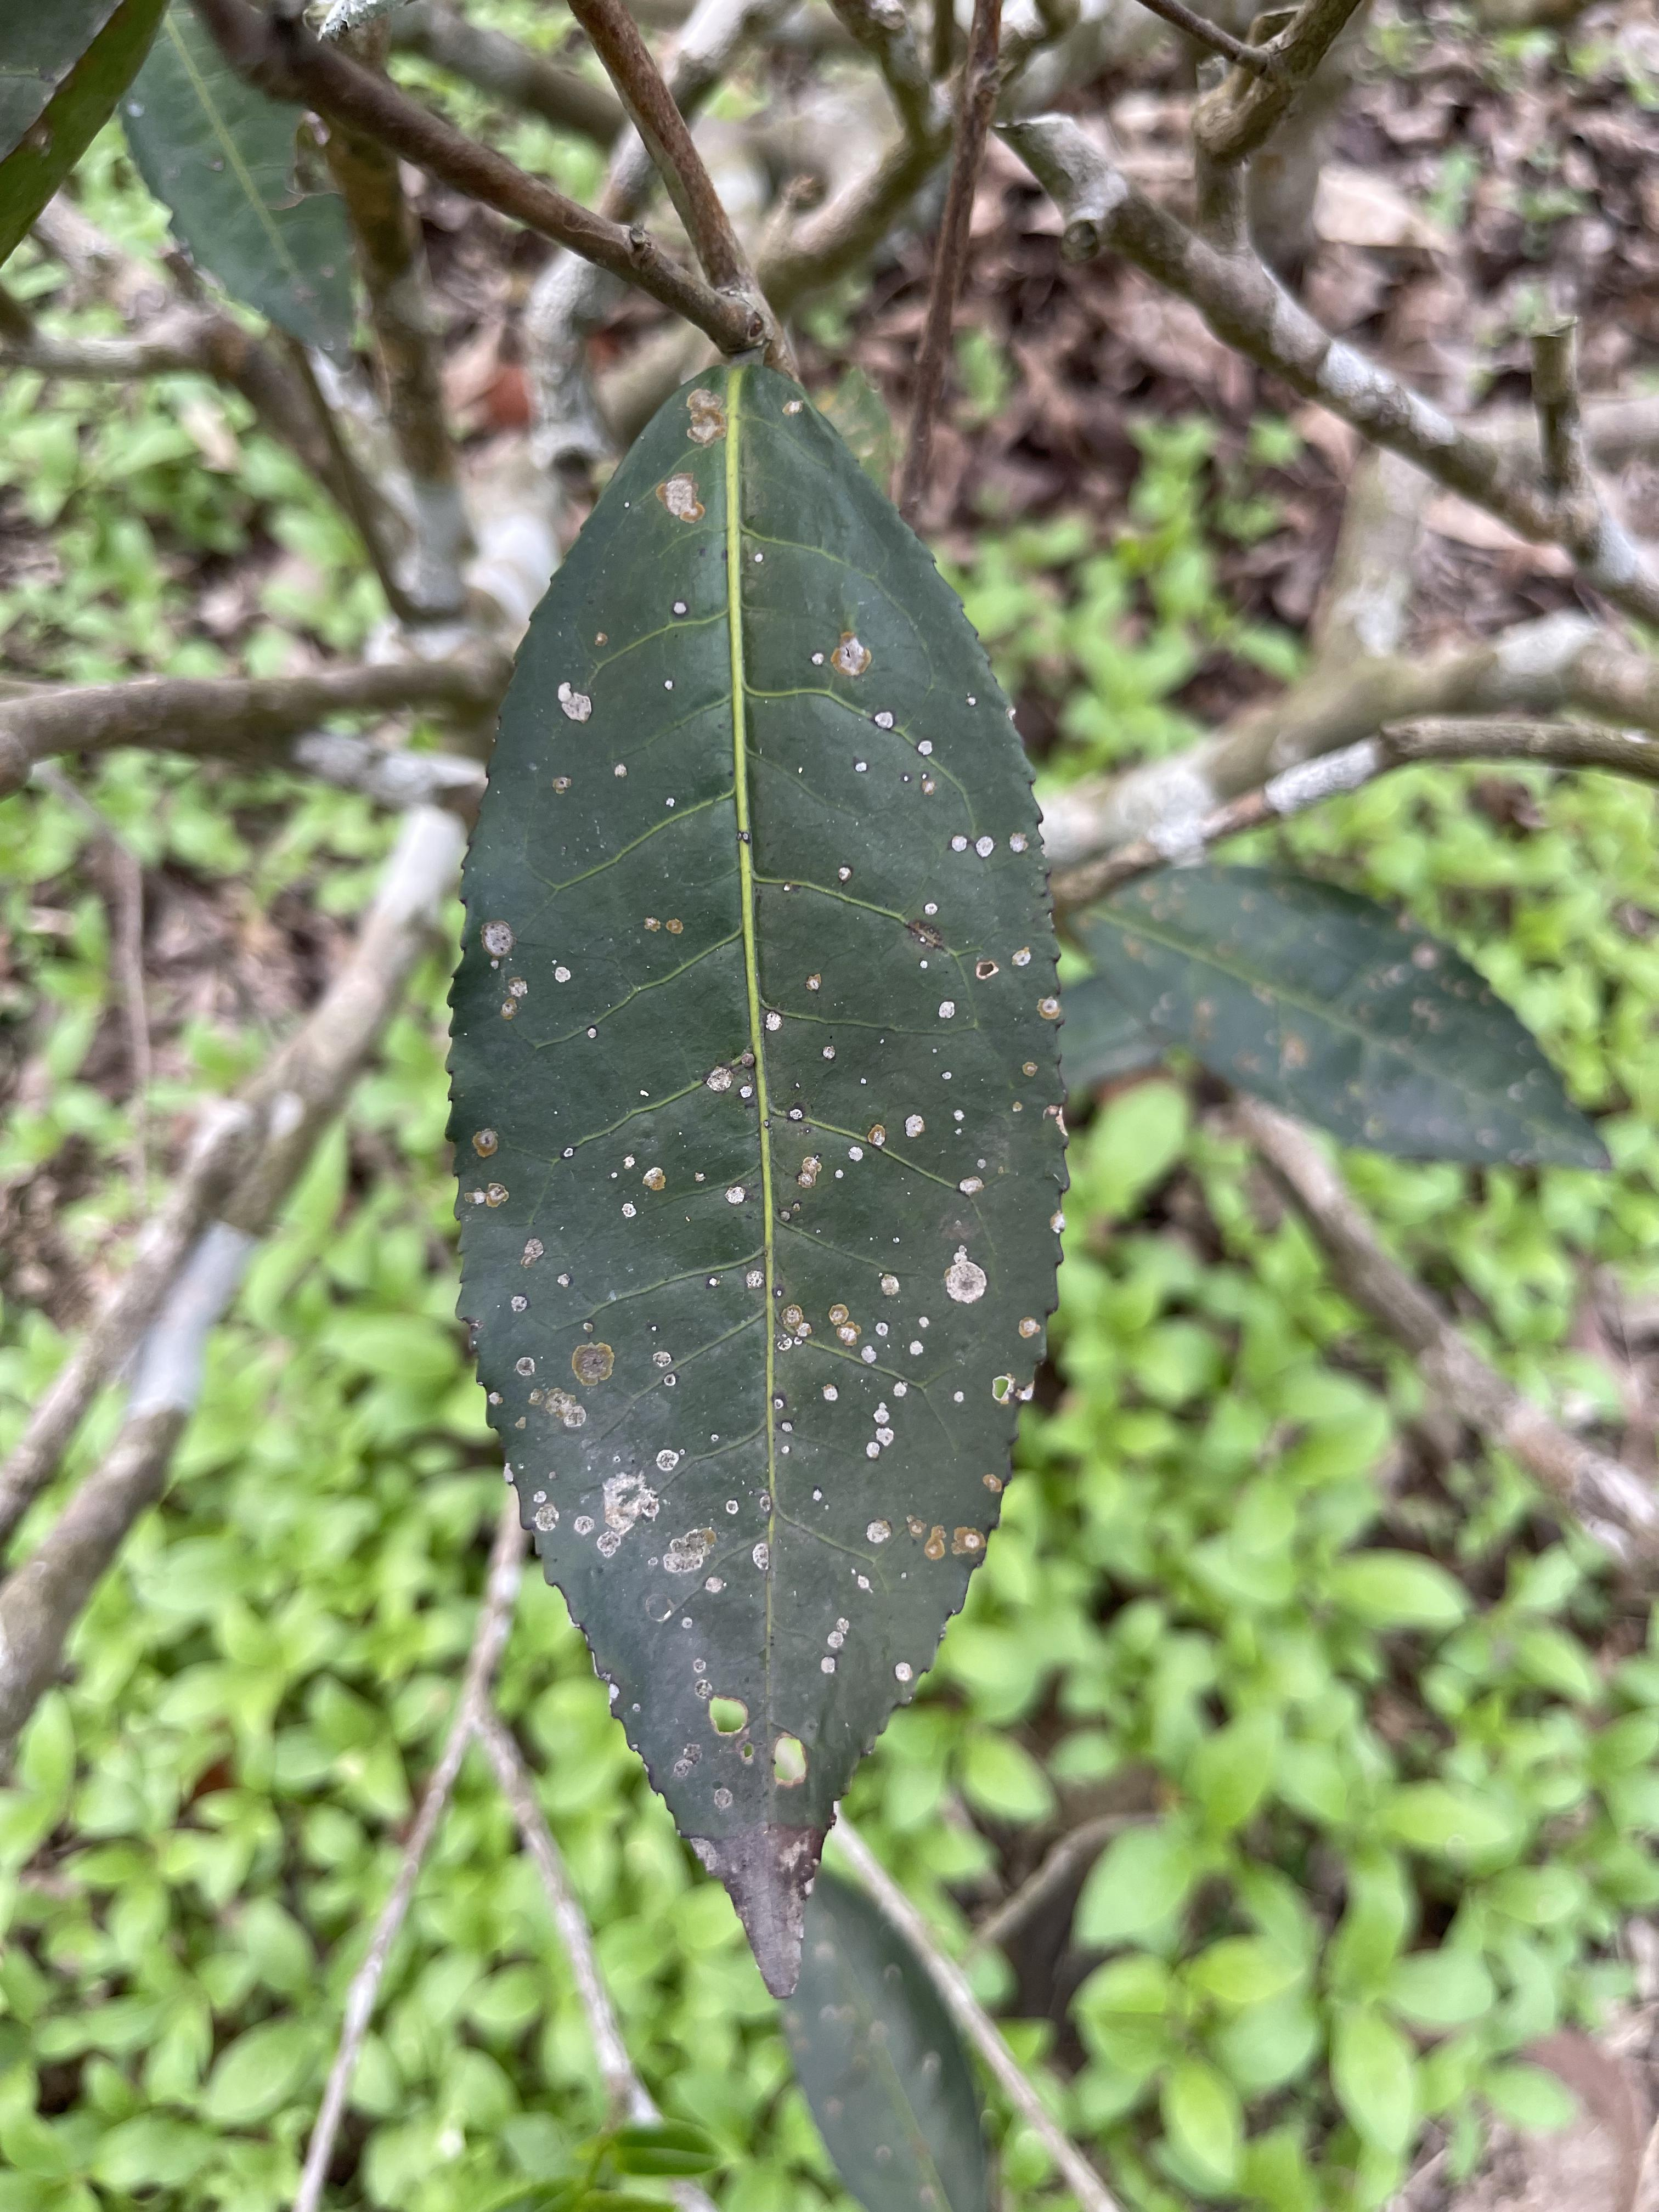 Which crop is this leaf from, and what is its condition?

tea, red rust
